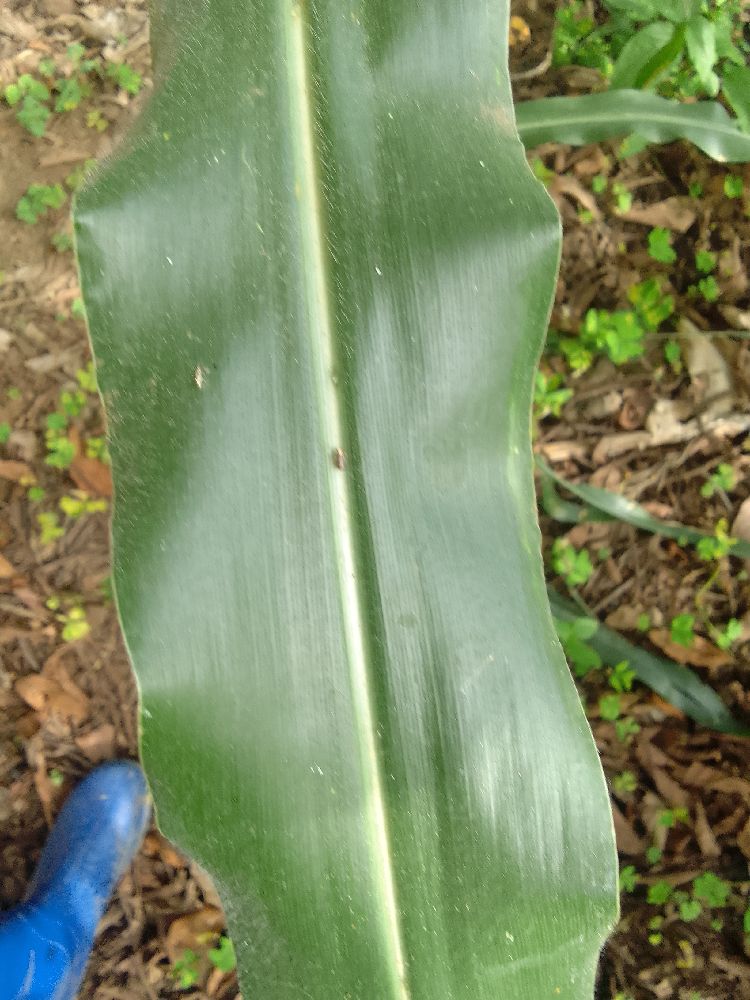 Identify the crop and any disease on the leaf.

maize, healthy
